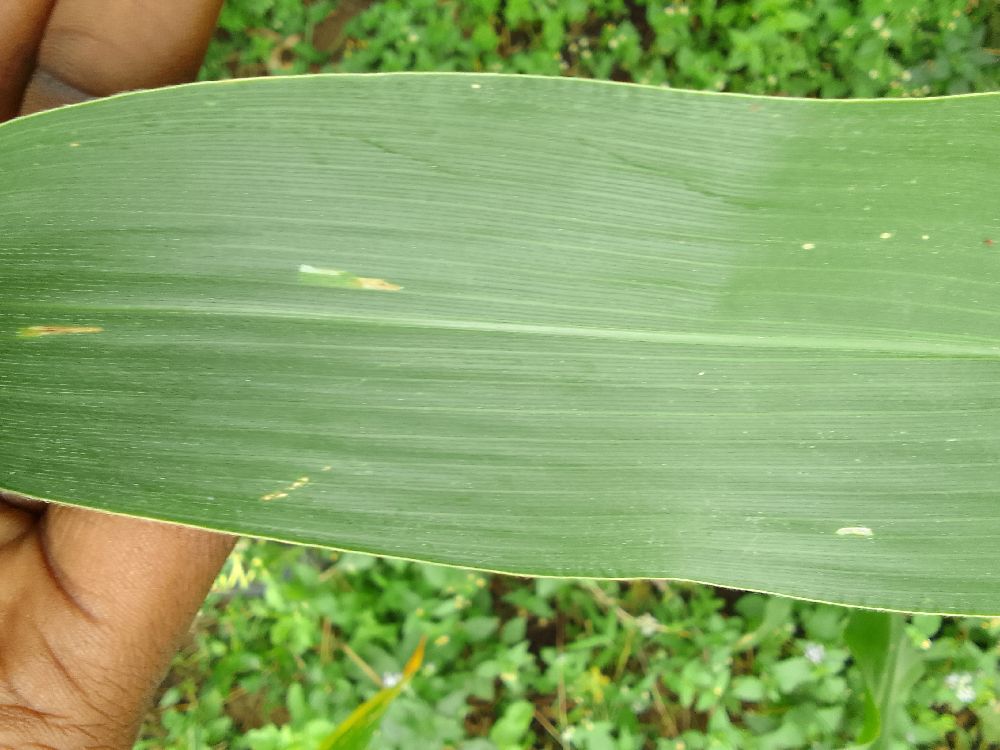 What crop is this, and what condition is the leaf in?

maize, healthy
